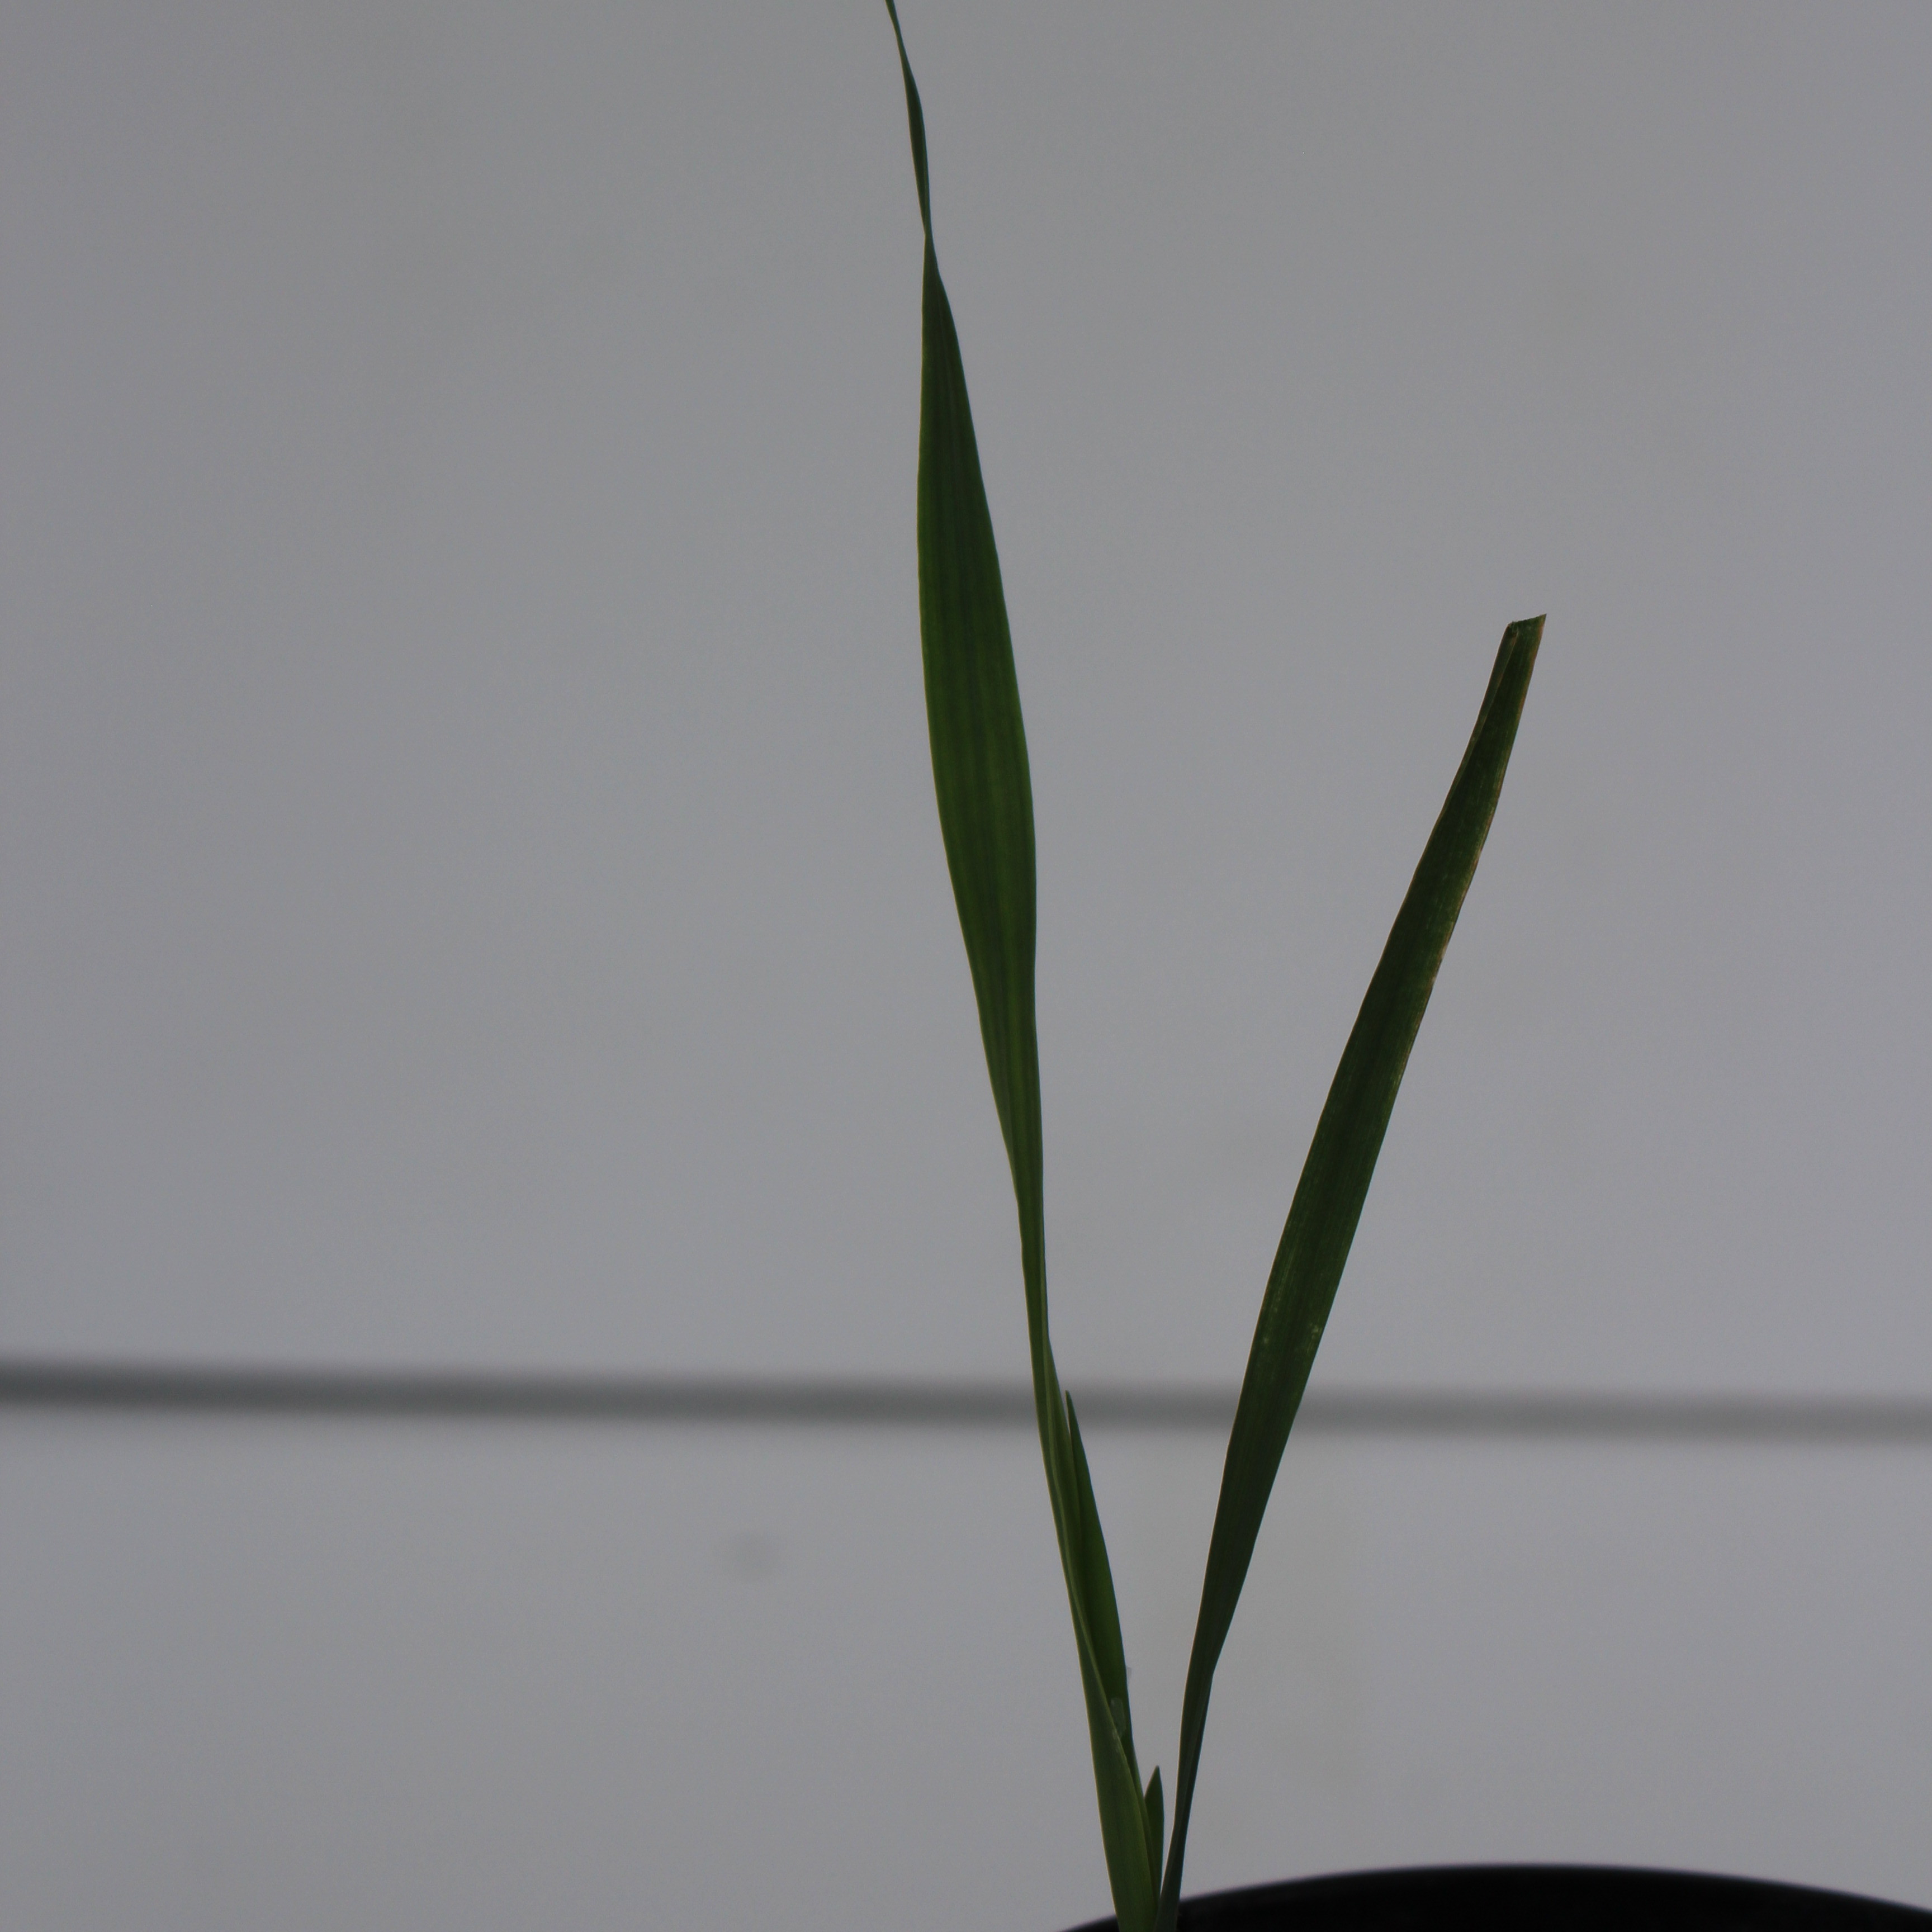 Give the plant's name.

Avena sterilis
